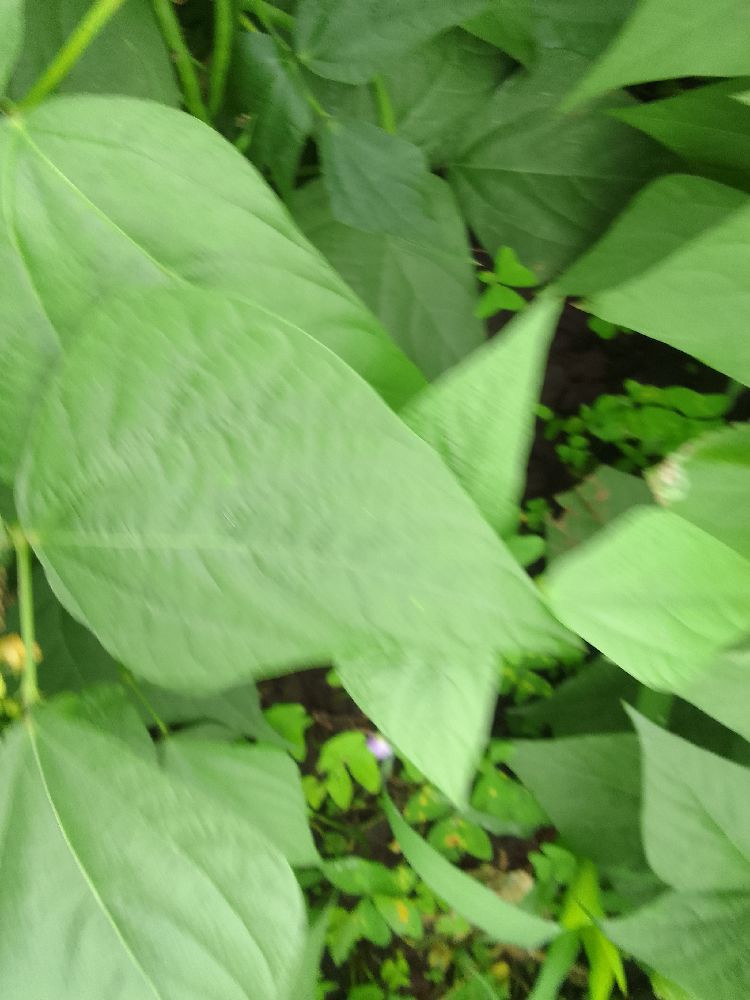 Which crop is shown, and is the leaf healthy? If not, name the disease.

common bean, healthy
